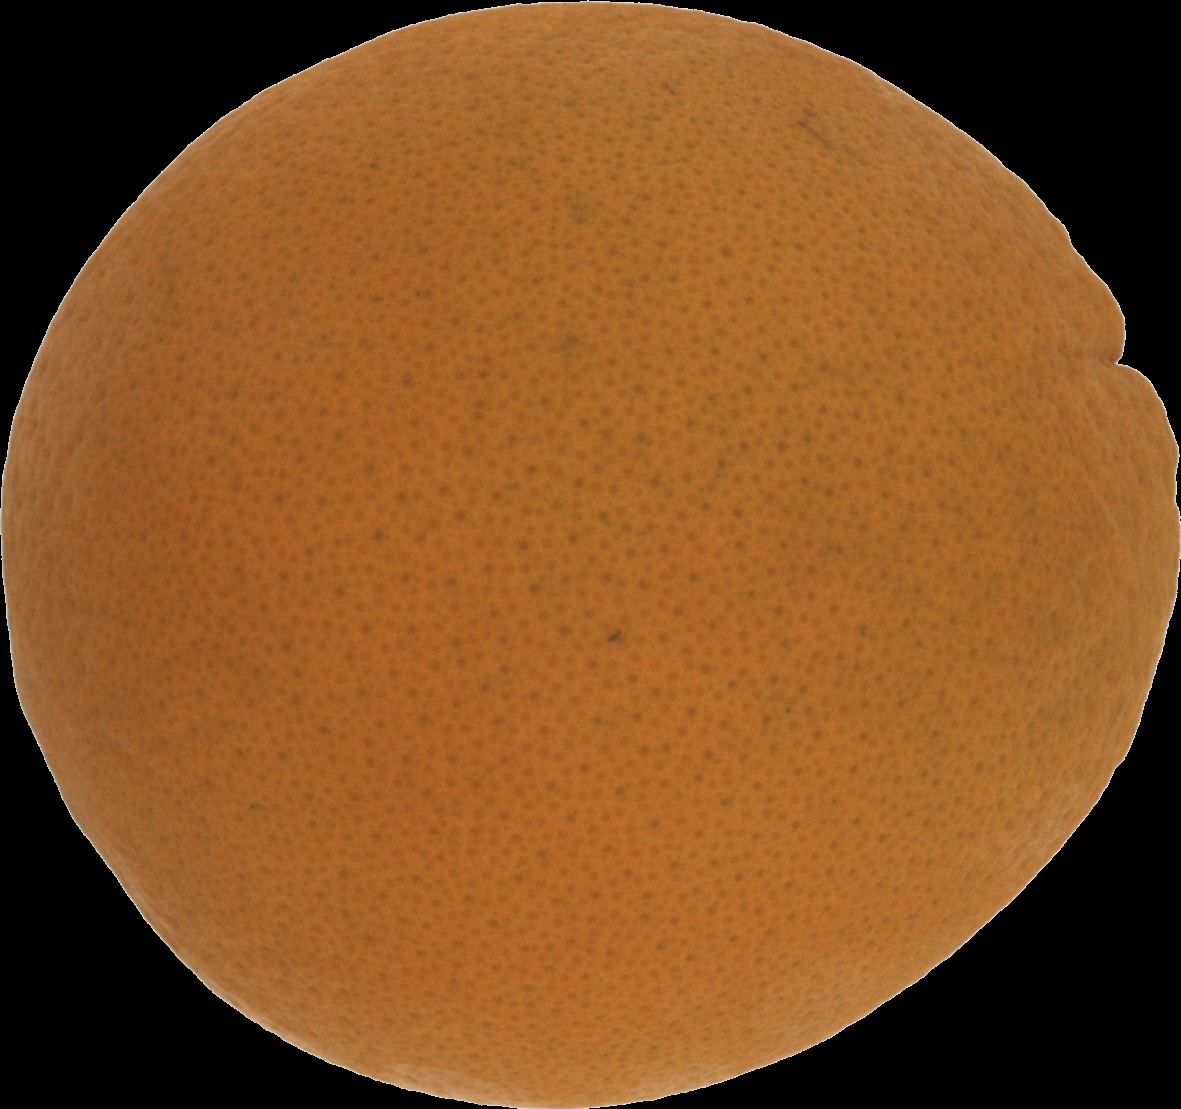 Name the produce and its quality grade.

orange, good
